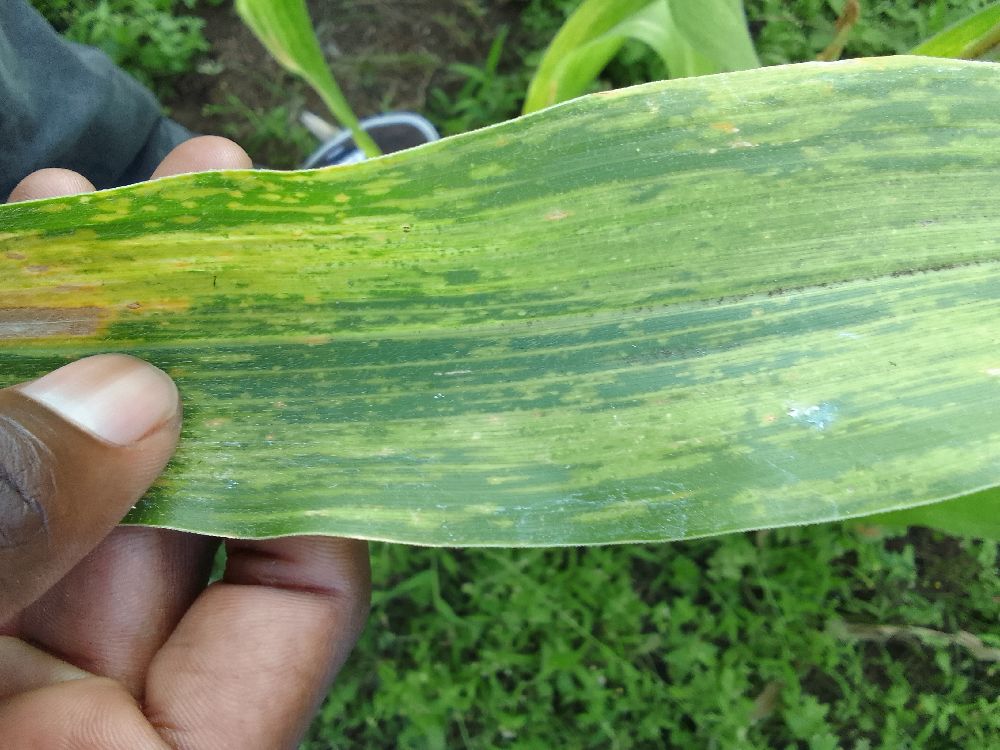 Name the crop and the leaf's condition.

maize, maize lethal necrosis
